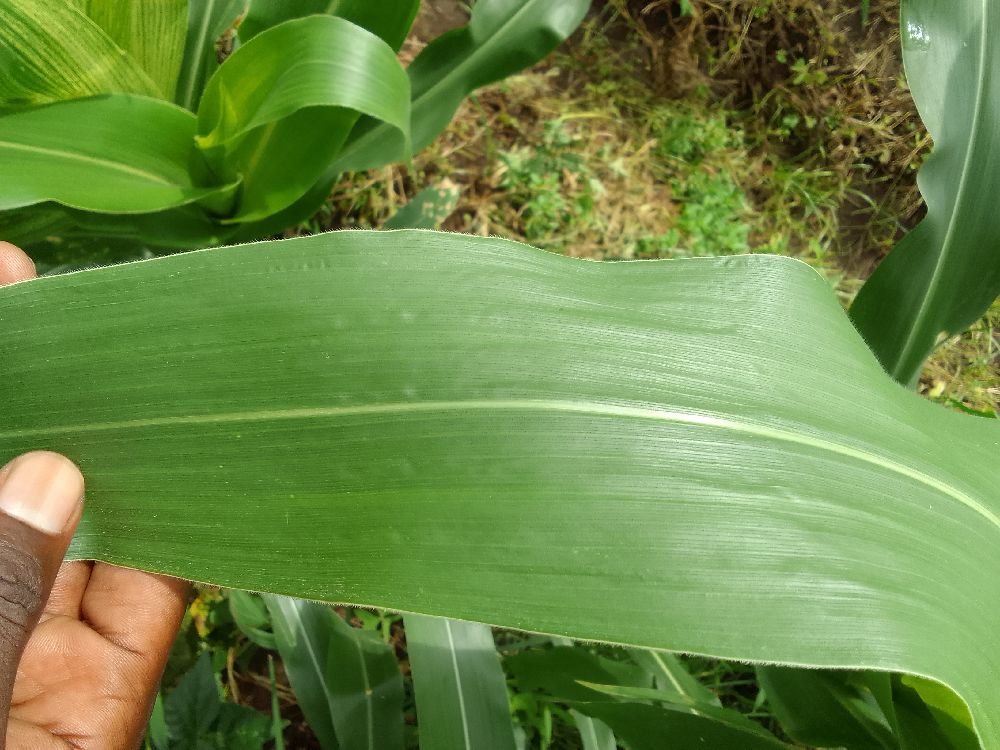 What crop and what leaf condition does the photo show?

maize, healthy
